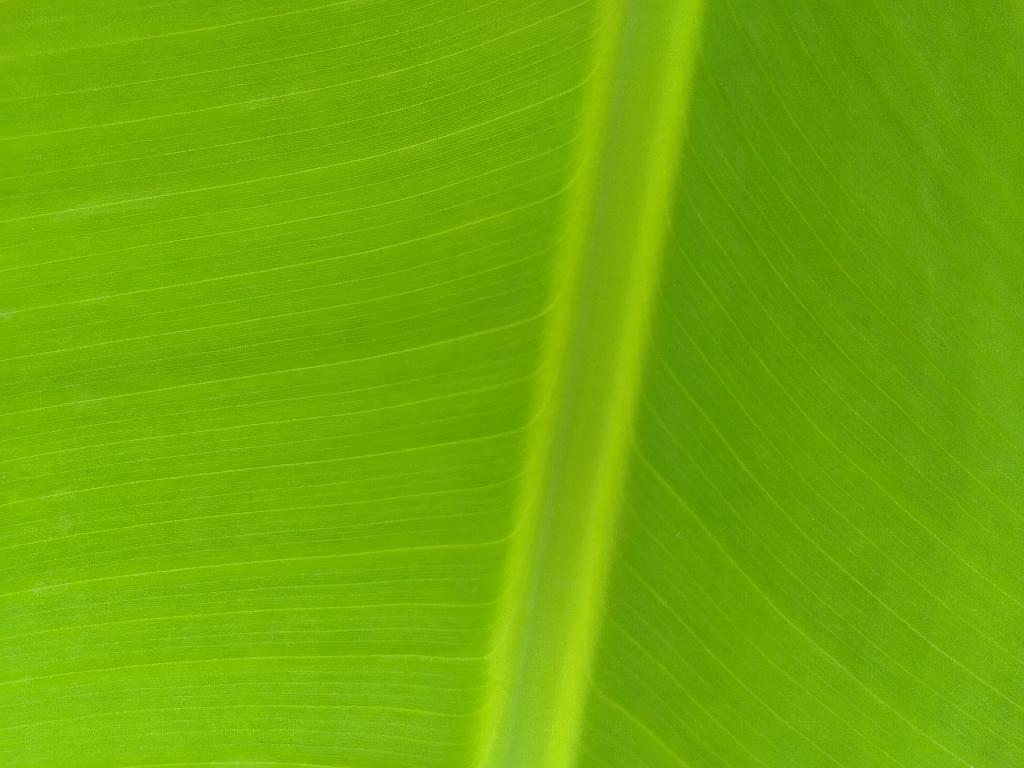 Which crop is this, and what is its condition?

banana, healthy
